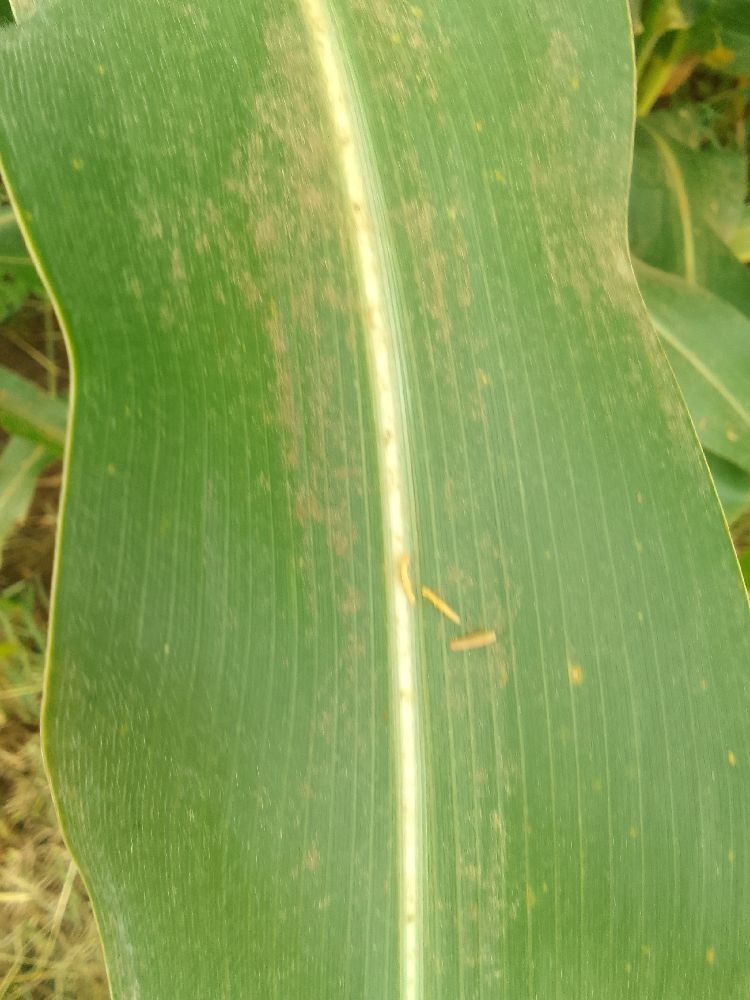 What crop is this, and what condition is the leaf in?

maize, healthy
